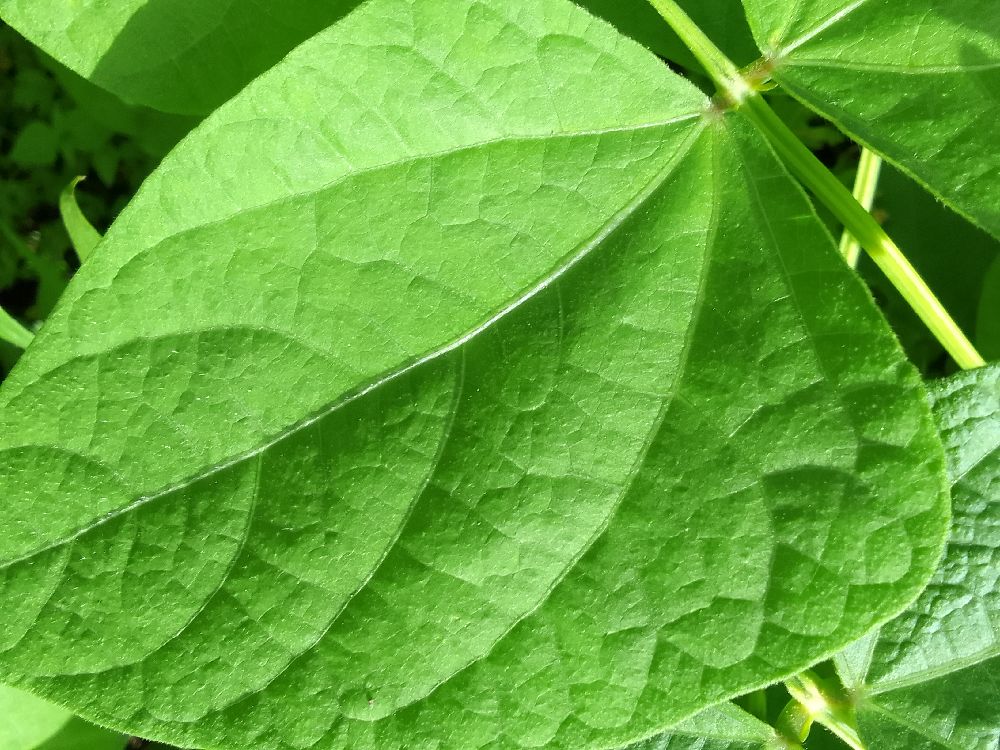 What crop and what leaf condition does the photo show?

common bean, healthy
